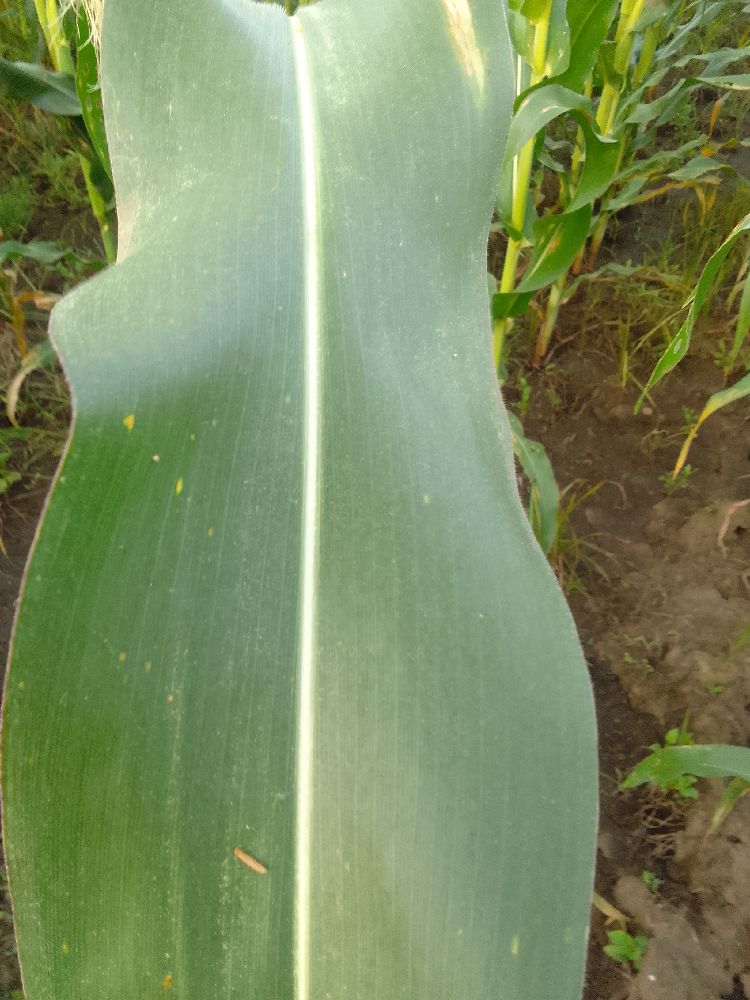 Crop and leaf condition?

maize, healthy
